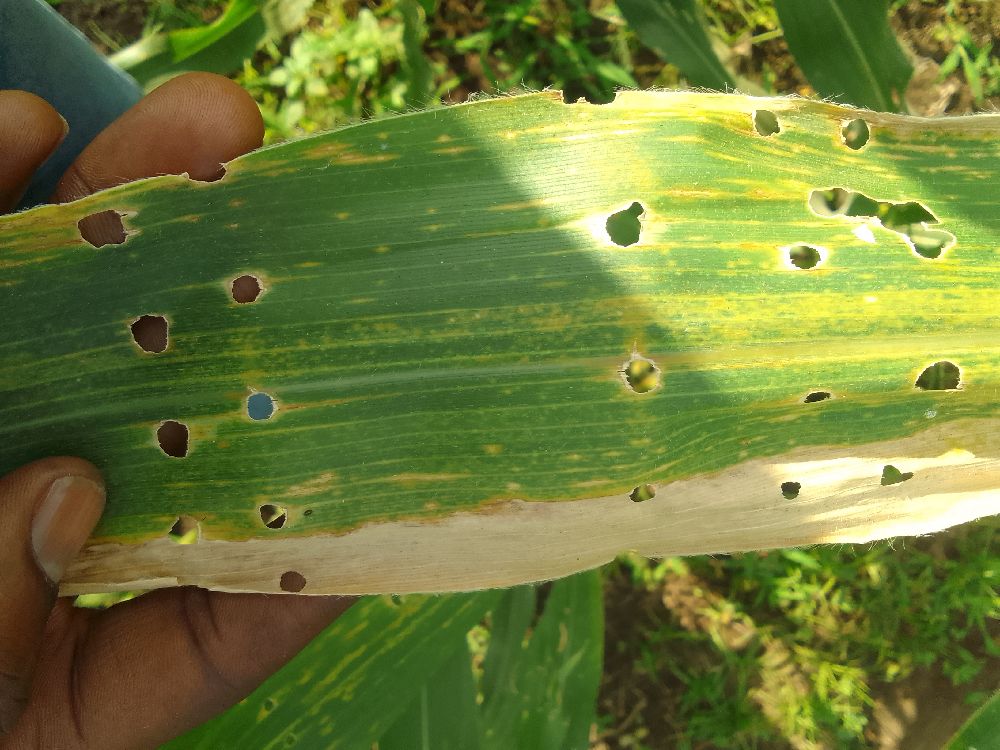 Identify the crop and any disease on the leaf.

maize, maize lethal necrosis
